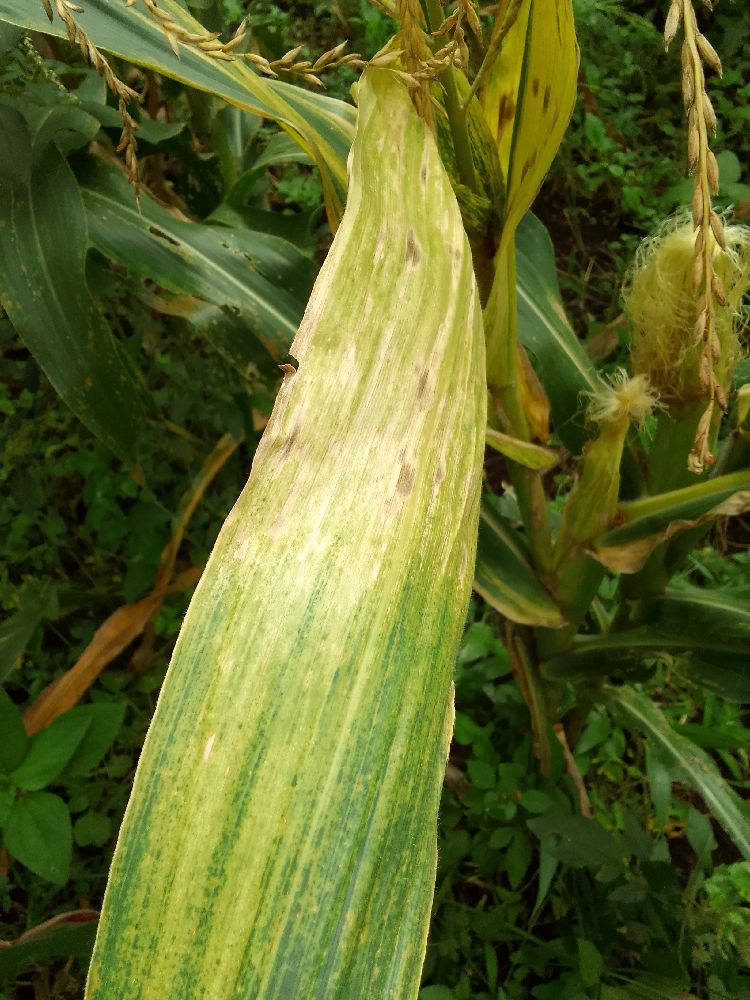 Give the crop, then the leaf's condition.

maize, healthy
